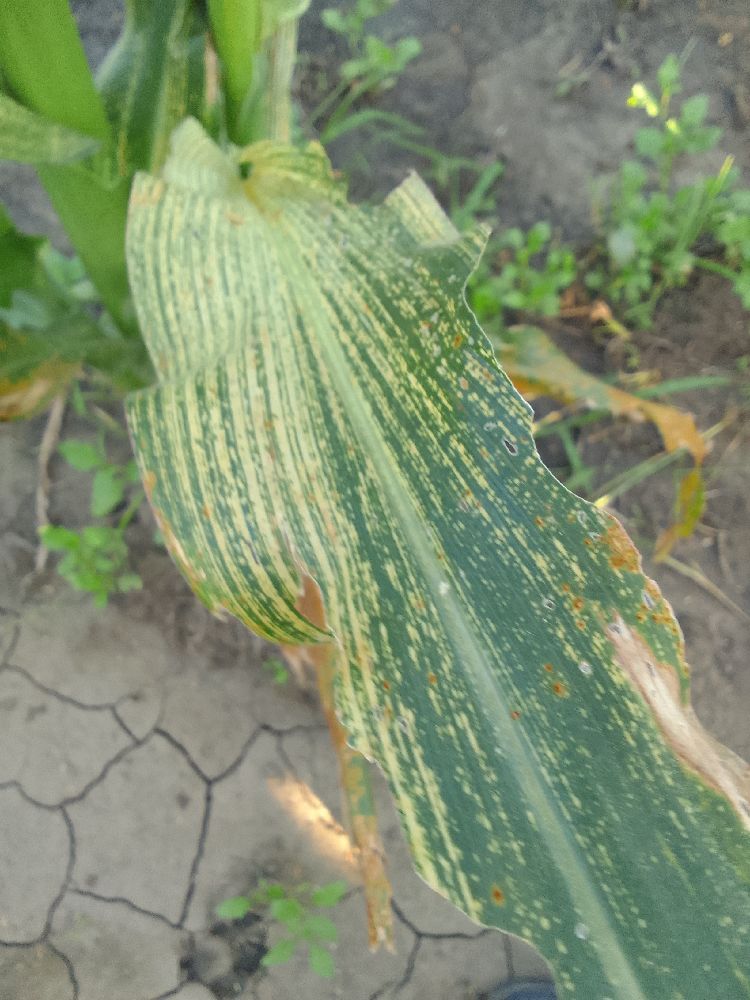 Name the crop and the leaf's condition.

maize, maize streak virus
